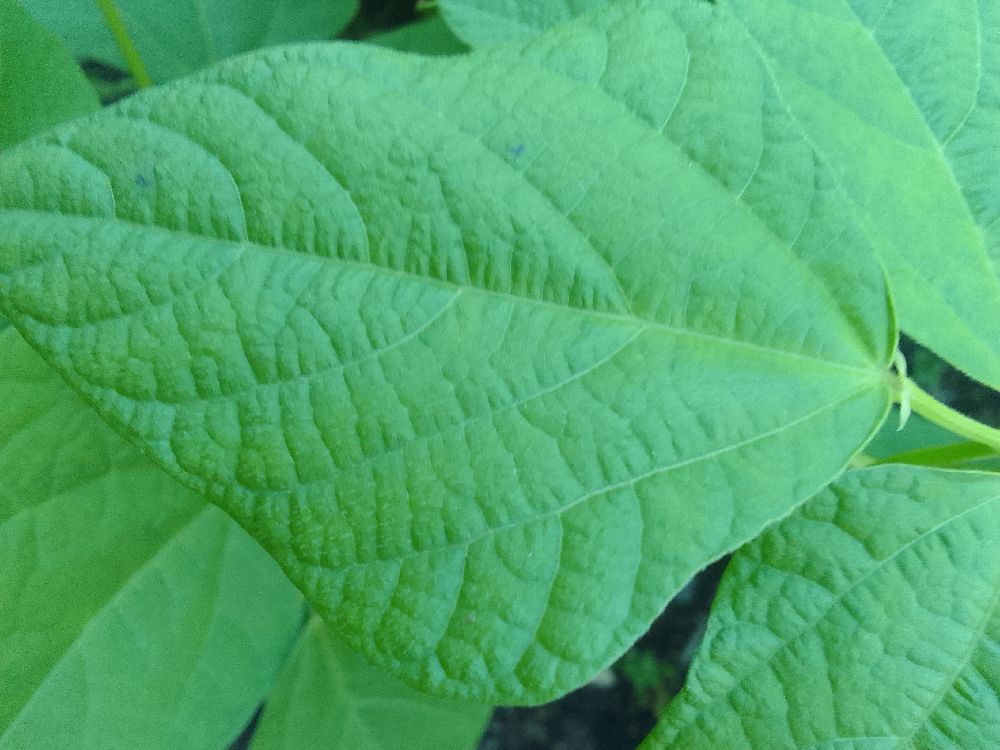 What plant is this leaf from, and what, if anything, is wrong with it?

common bean, healthy
